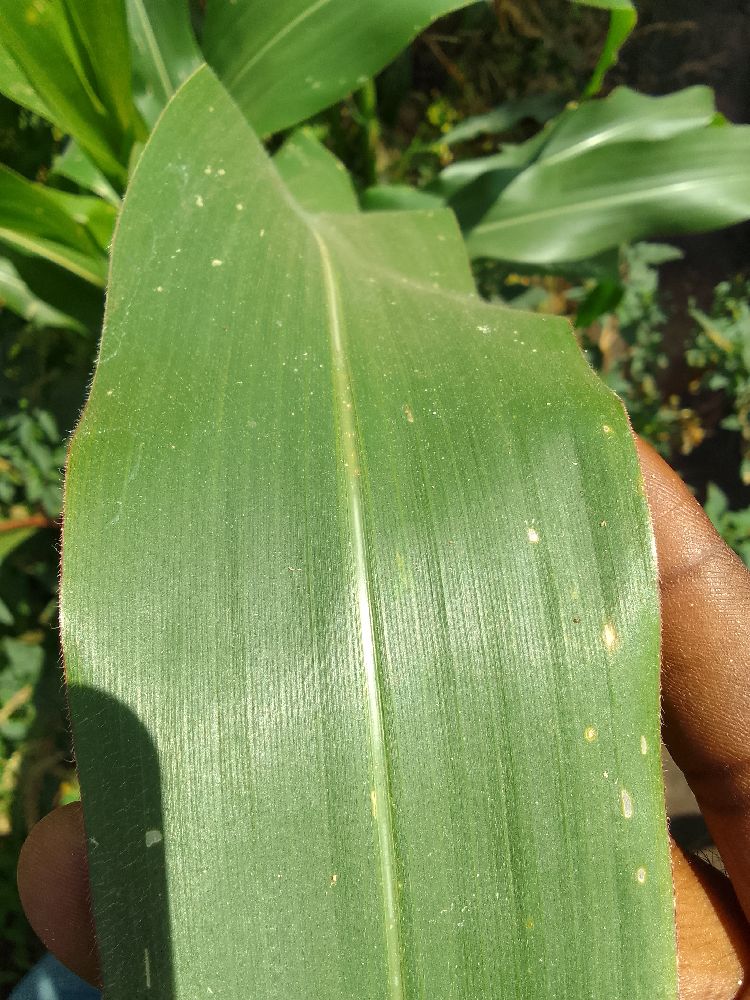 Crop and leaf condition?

maize, healthy
